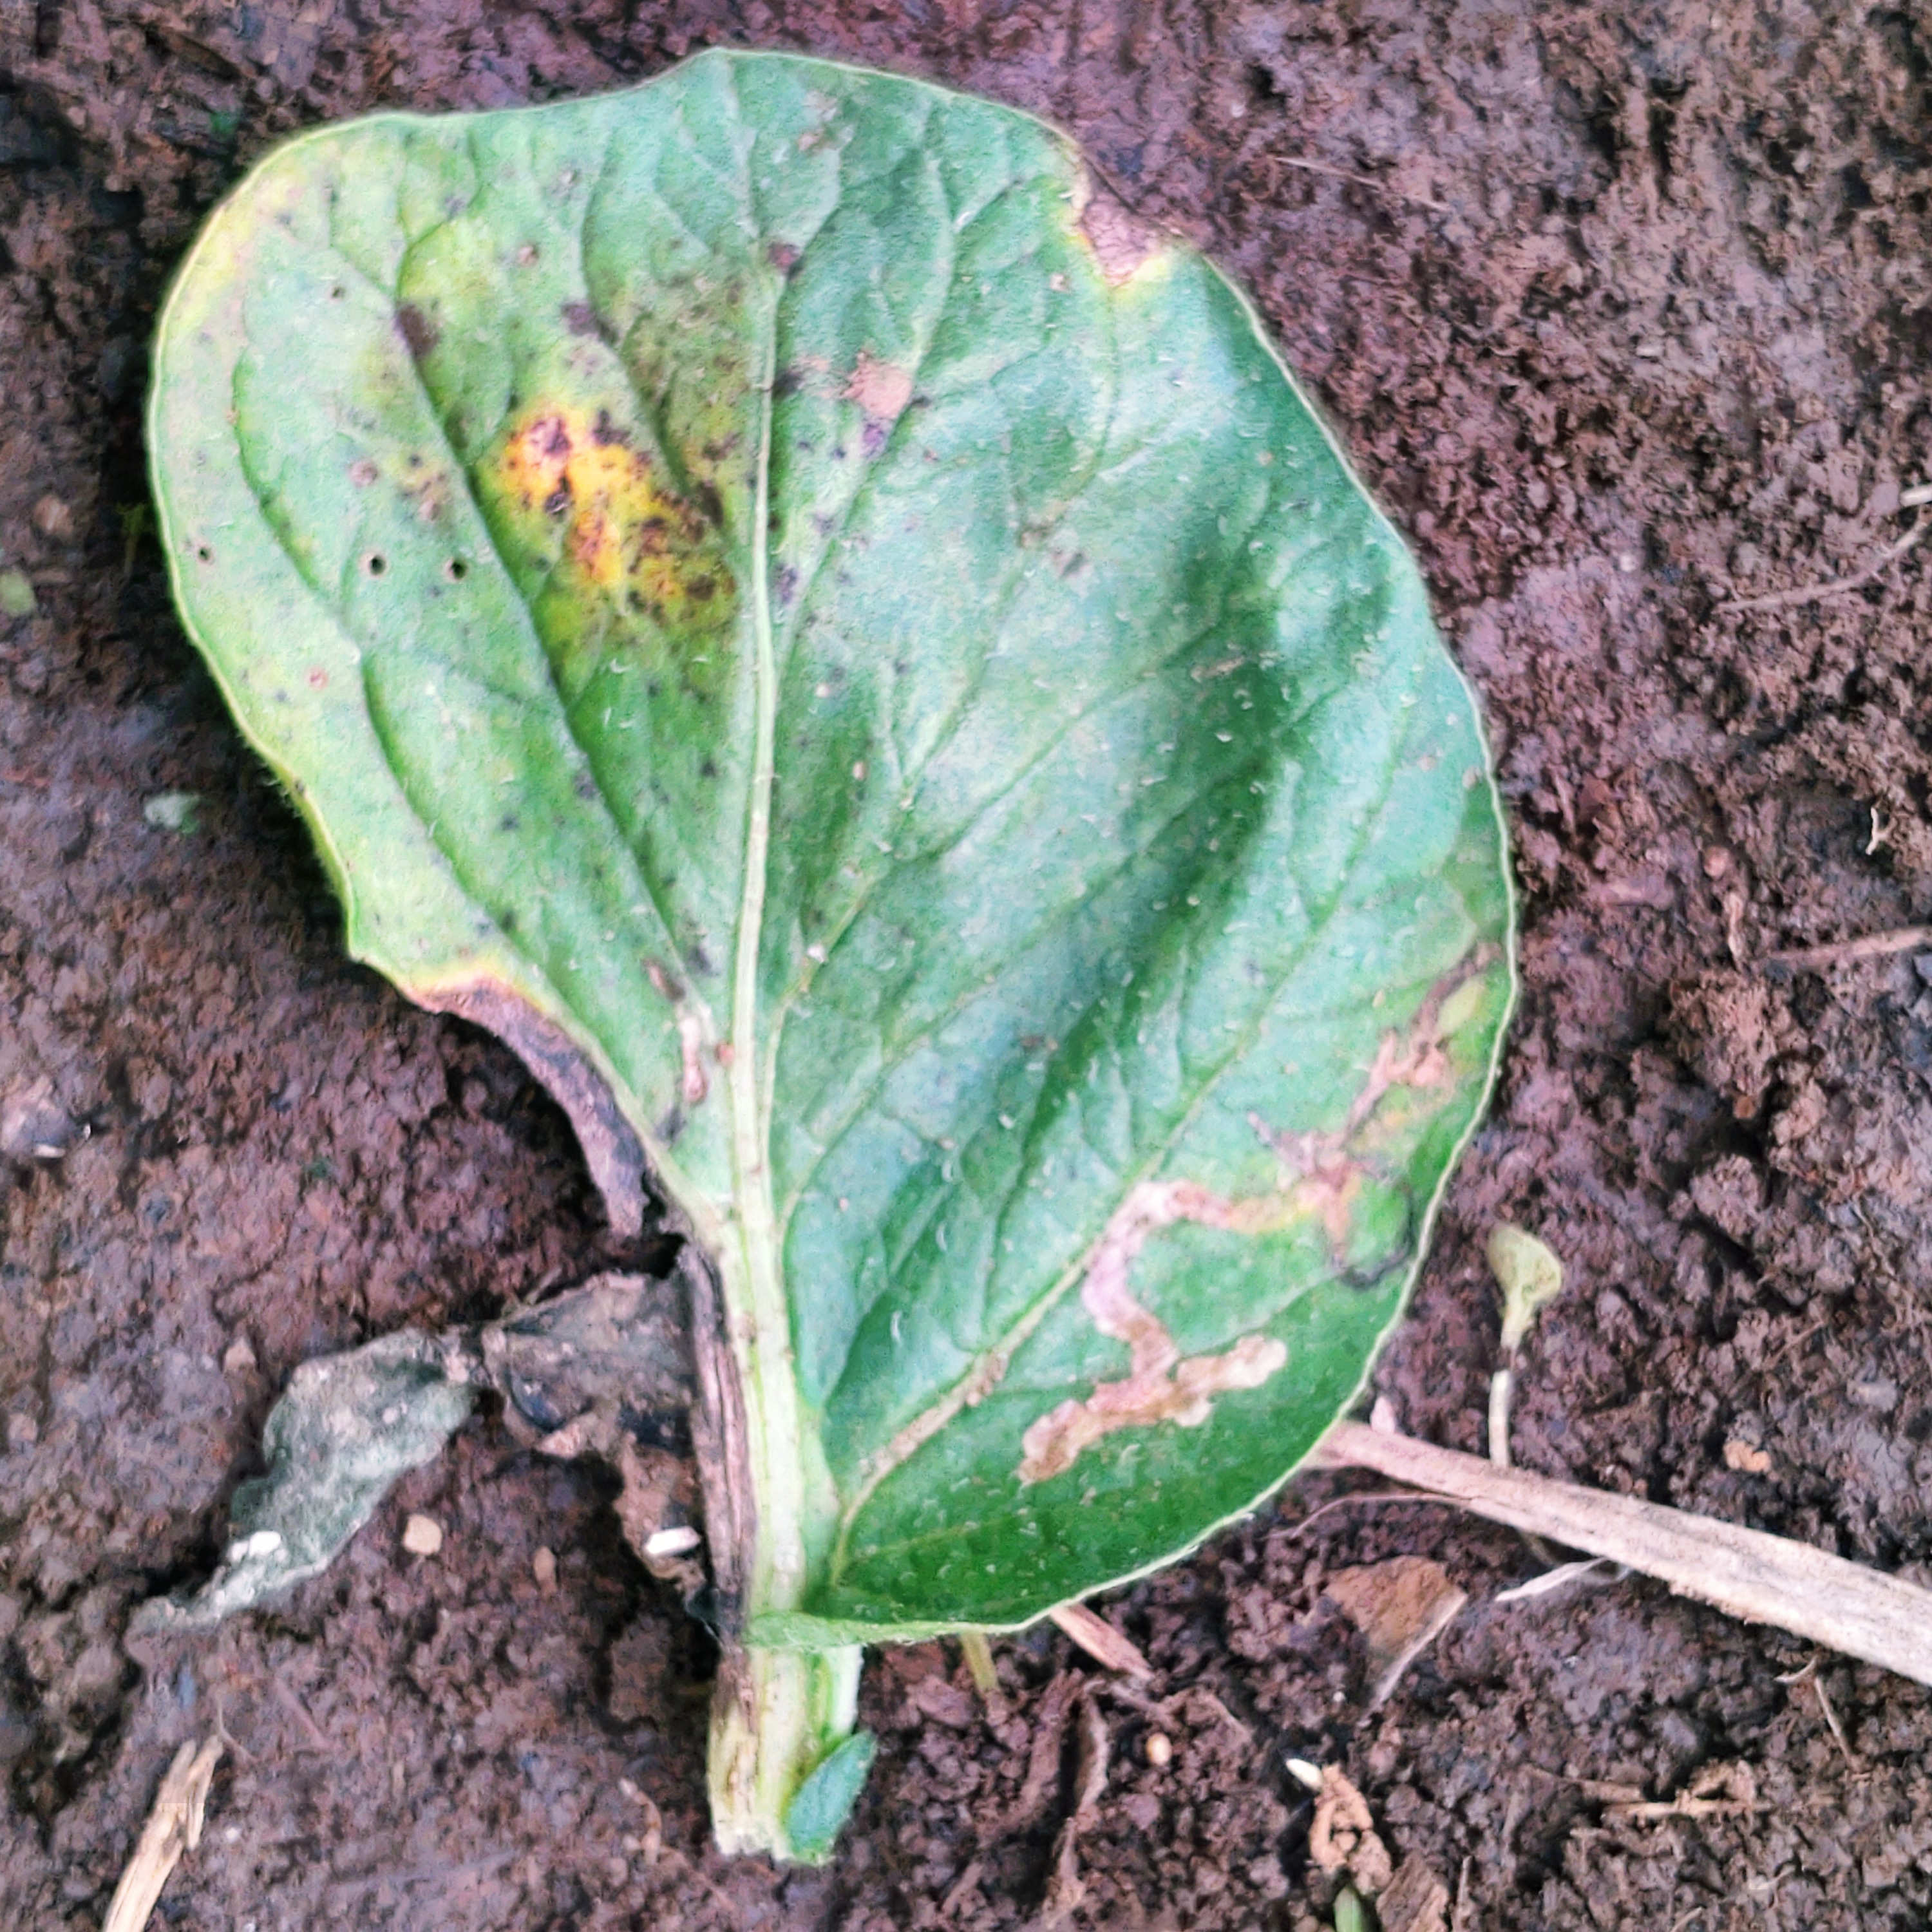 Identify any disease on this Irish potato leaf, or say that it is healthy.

late blight
